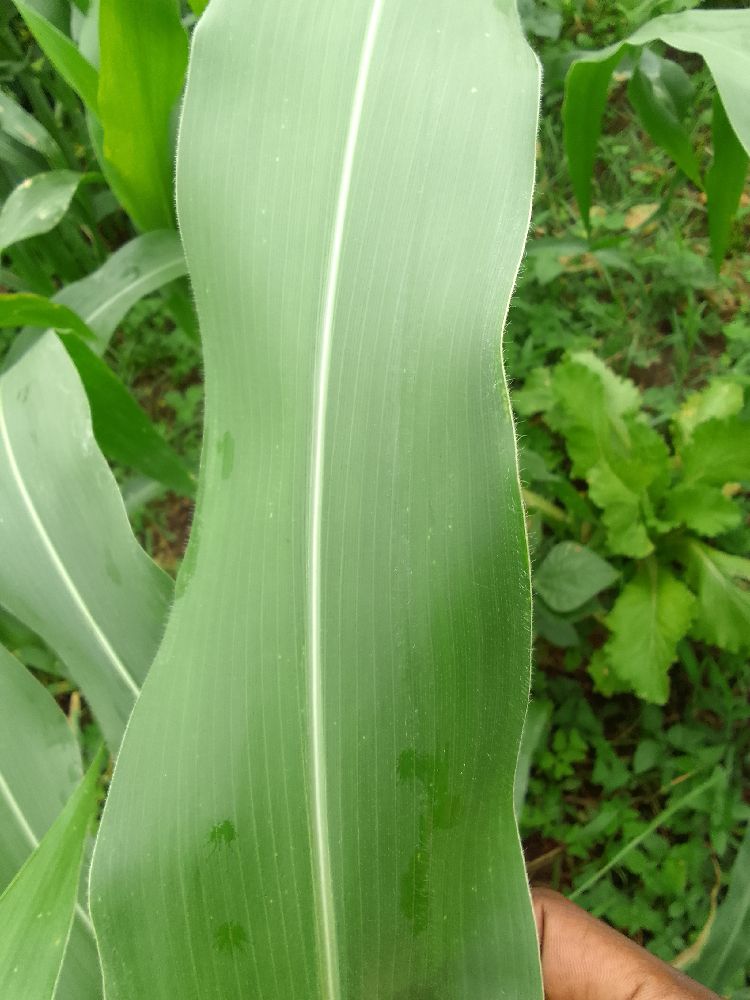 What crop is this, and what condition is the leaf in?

maize, healthy
